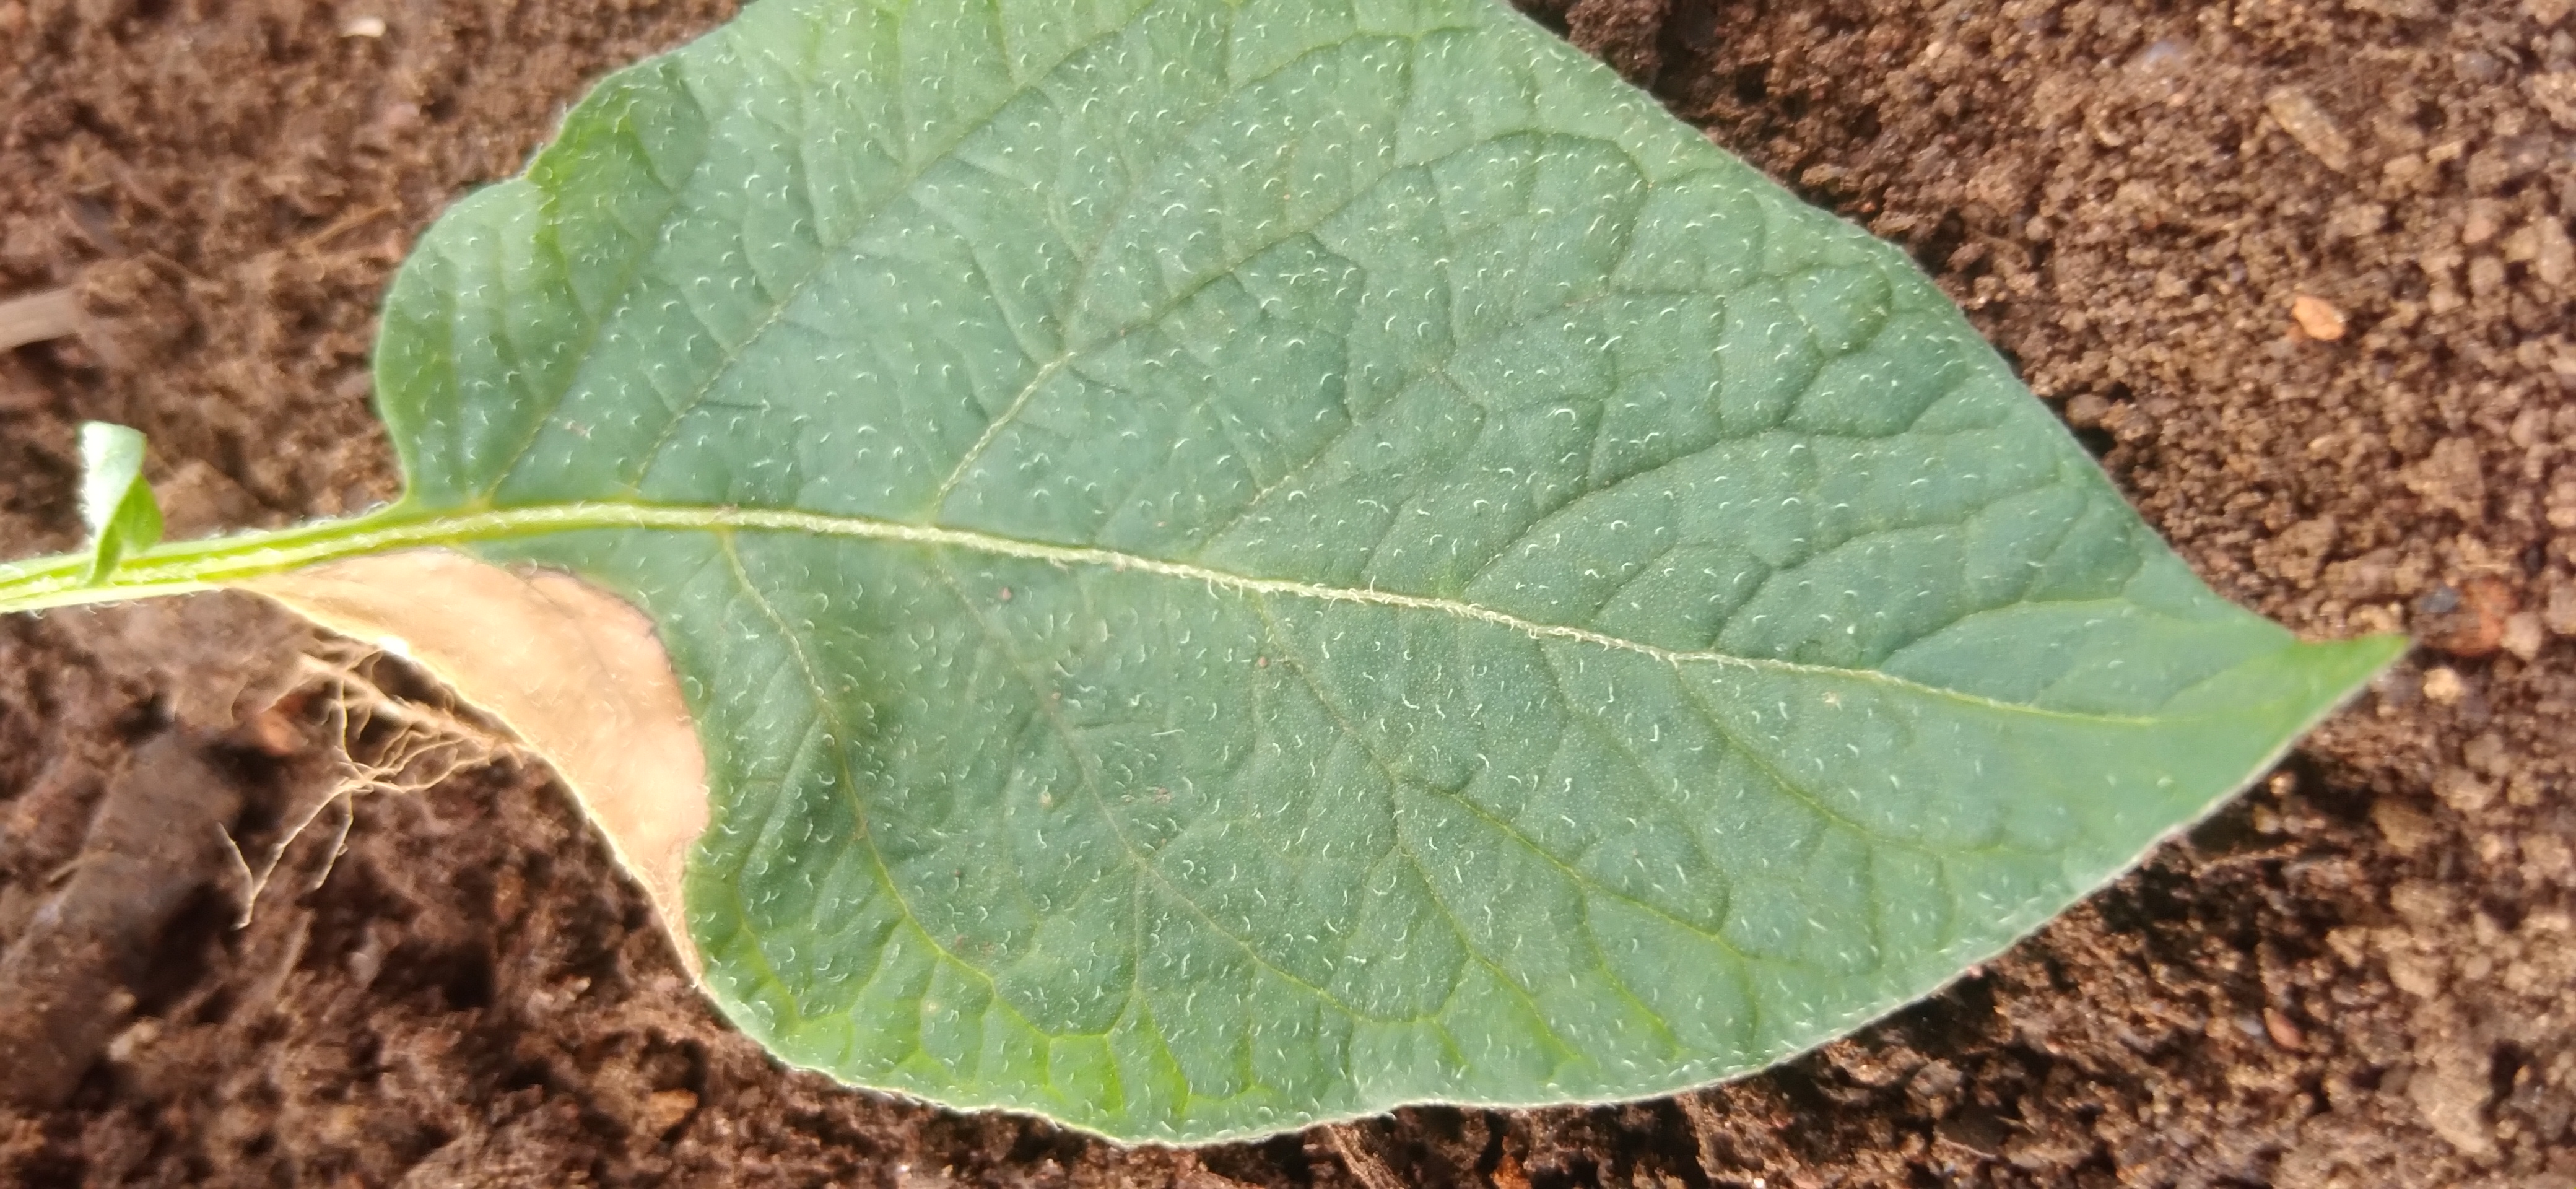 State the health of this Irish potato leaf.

early blight
